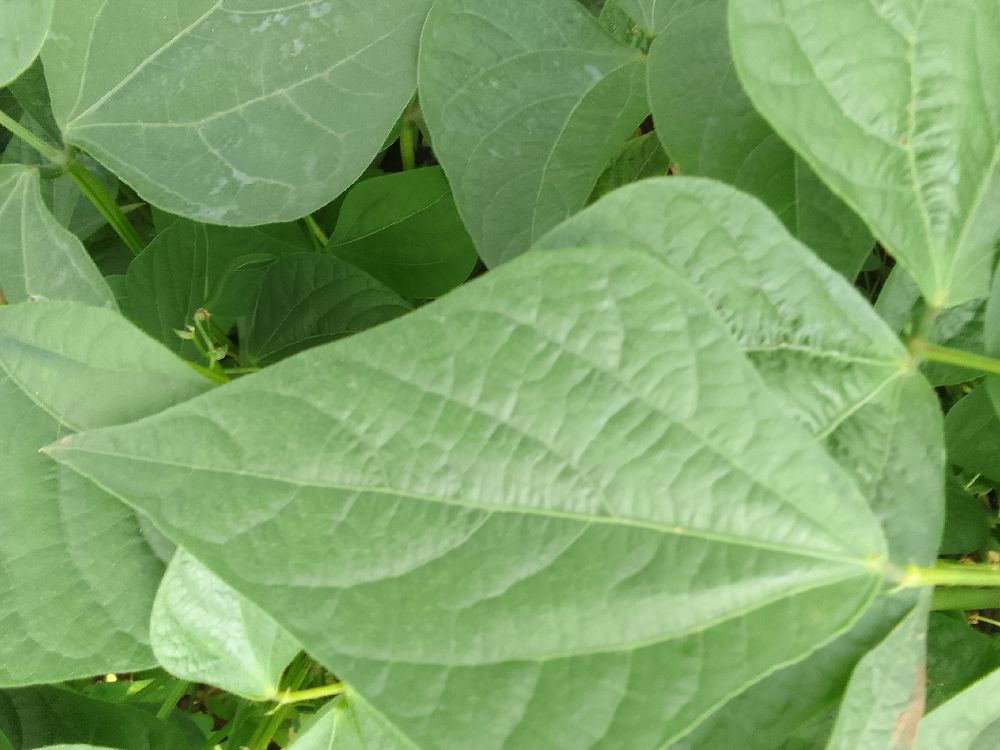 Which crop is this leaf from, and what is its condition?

common bean, healthy
